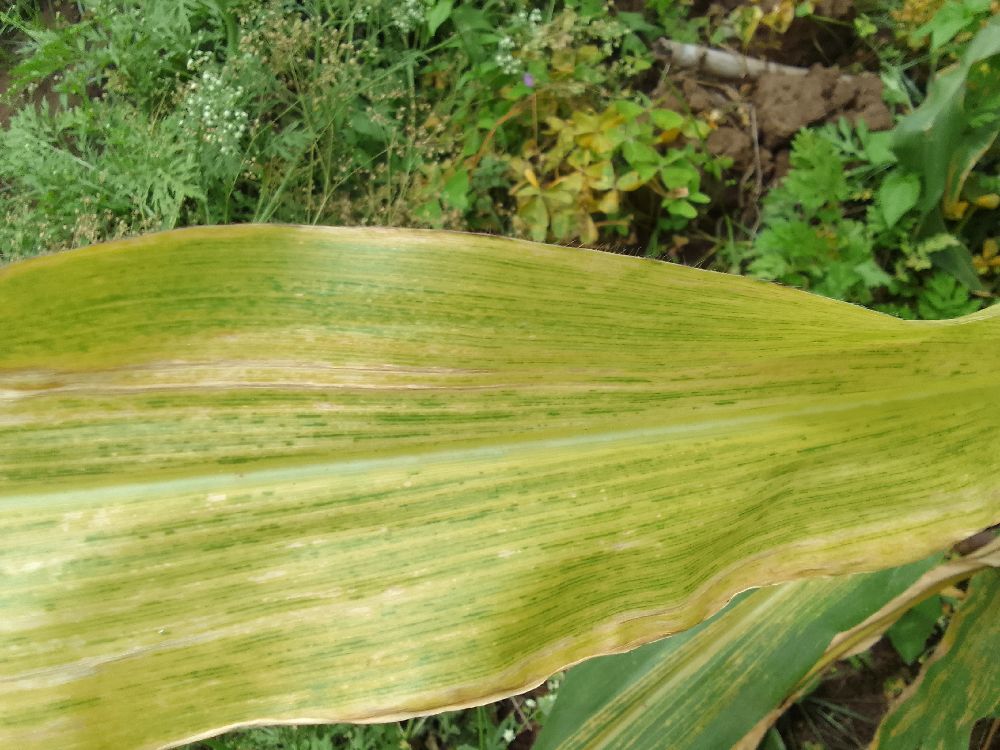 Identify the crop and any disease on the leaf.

maize, maize lethal necrosis
